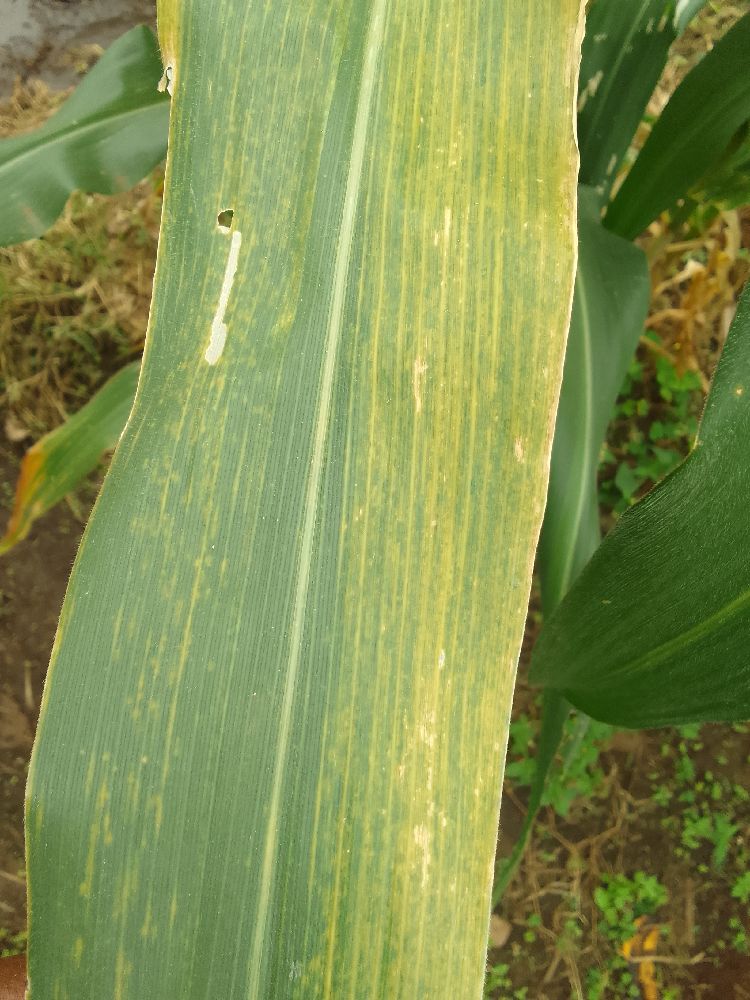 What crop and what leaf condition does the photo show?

maize, maize lethal necrosis
